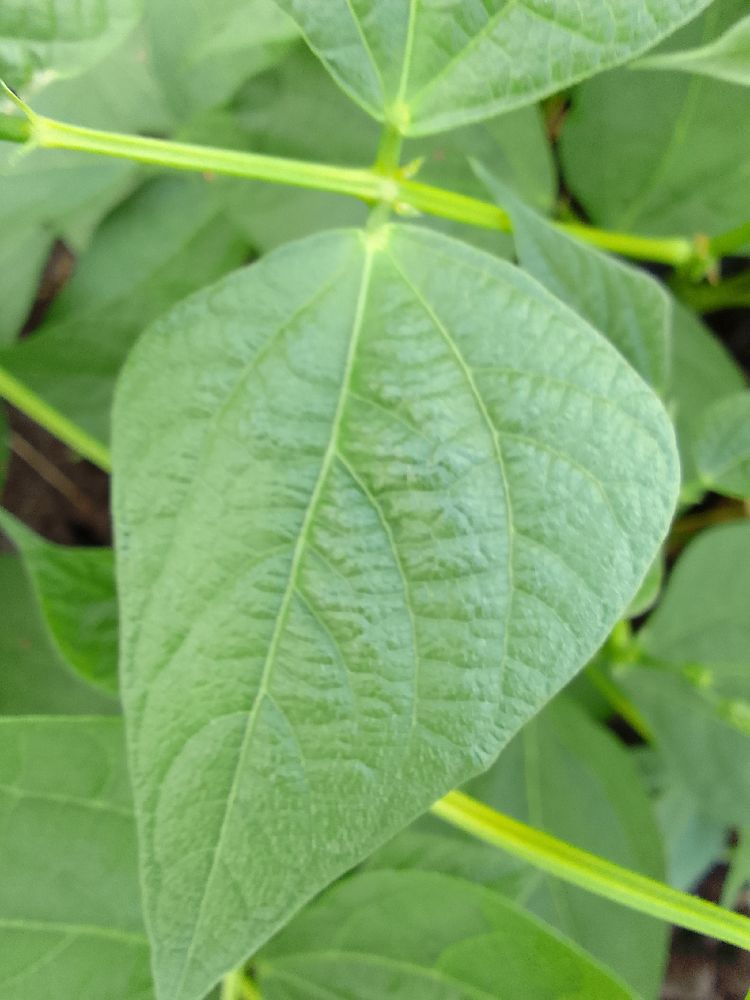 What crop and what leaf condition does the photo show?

common bean, healthy
